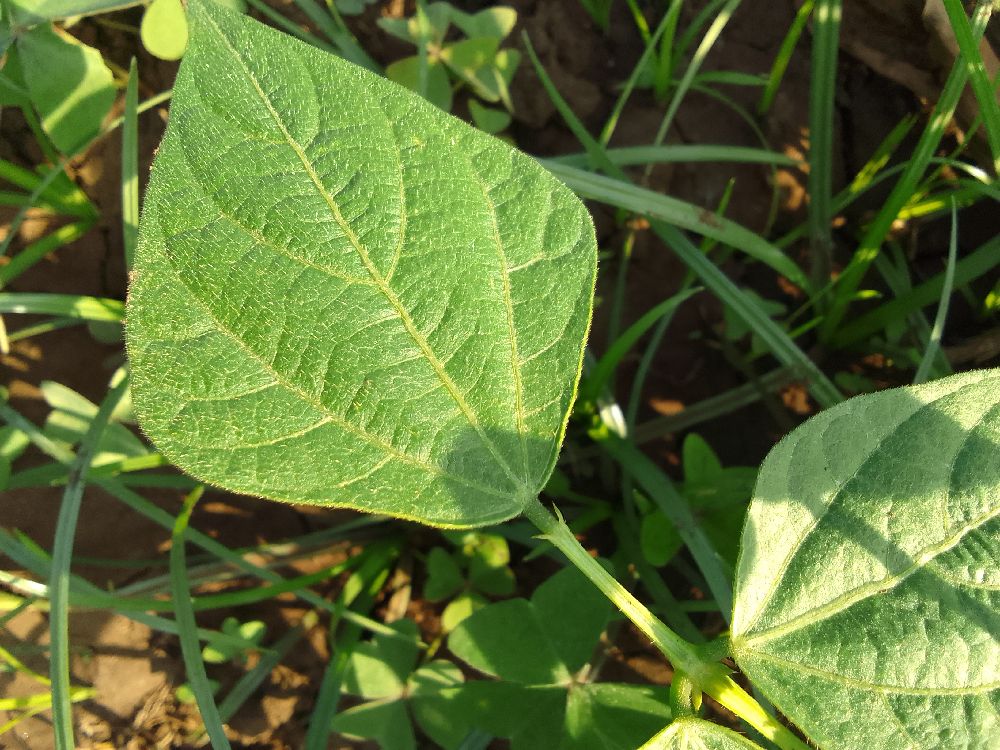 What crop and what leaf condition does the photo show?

common bean, healthy
